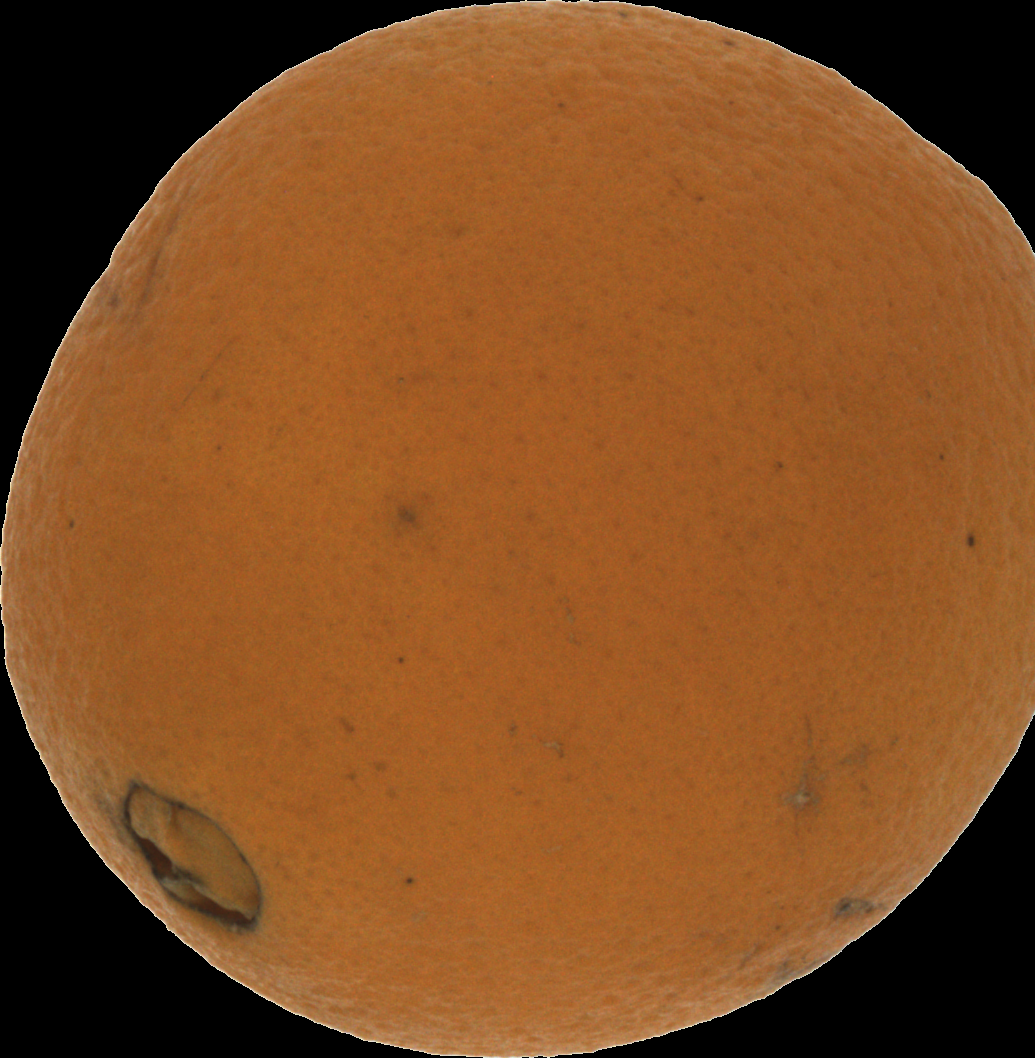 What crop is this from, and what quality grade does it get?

orange, bad
